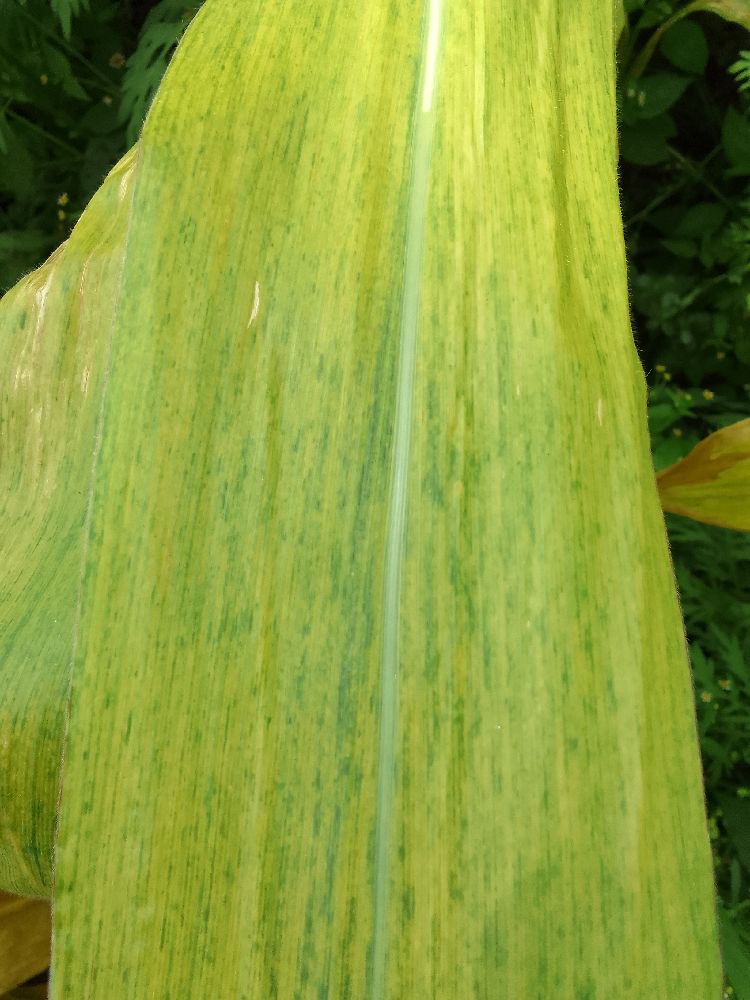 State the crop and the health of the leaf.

maize, maize lethal necrosis
